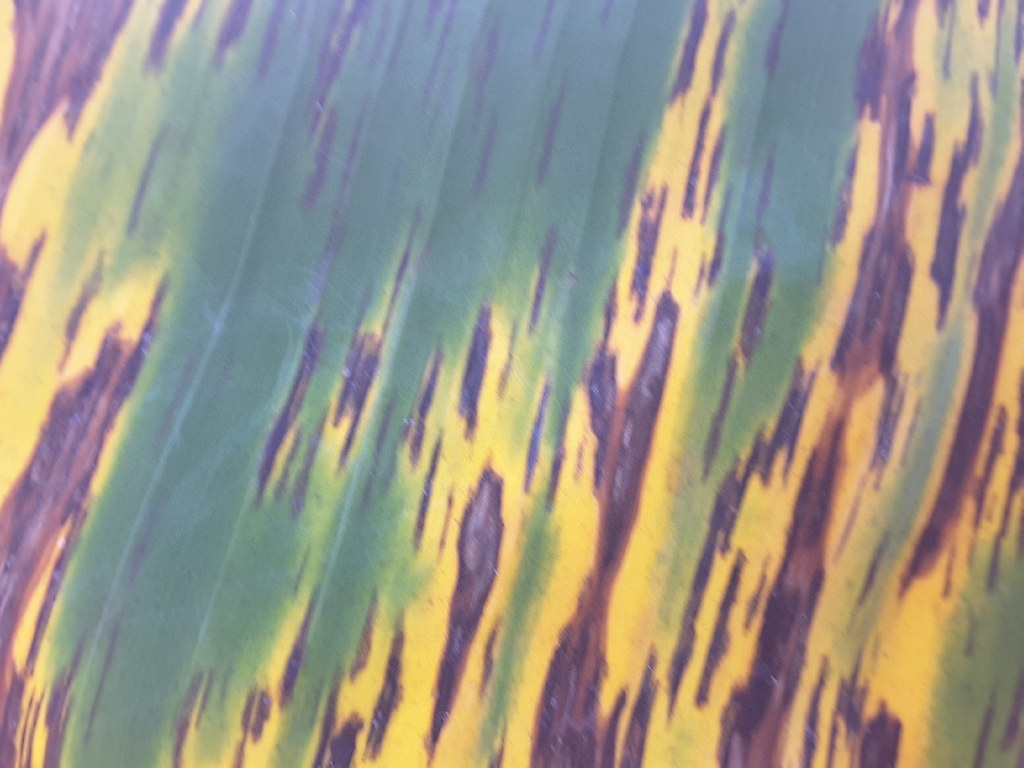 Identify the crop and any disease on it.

banana, black sigatoka
